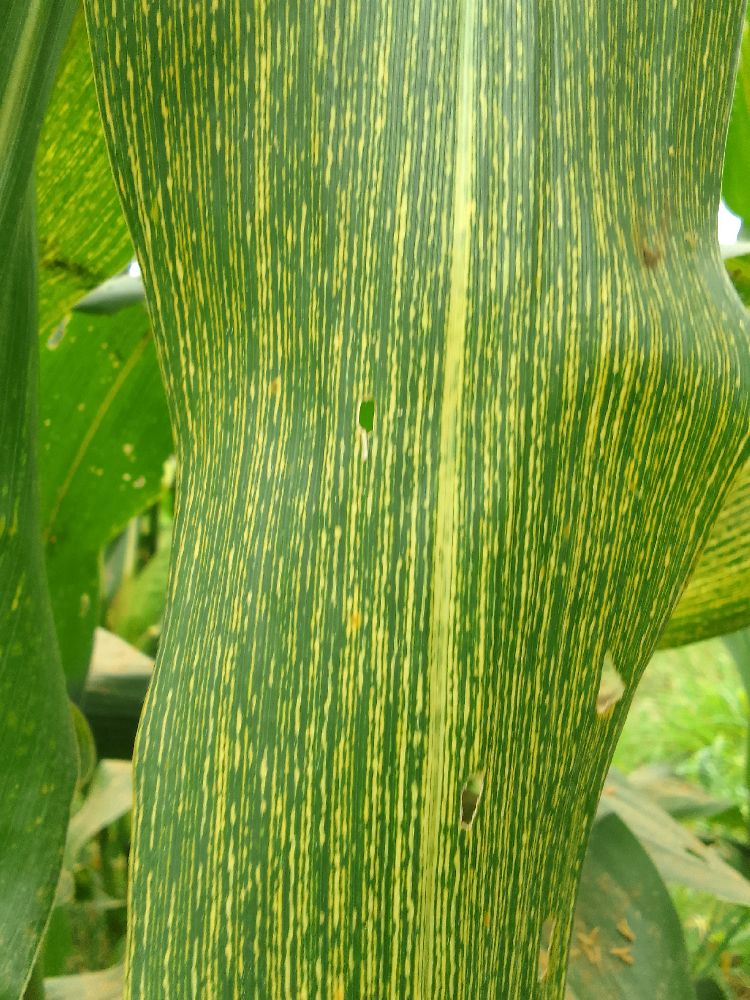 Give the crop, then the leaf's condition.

maize, maize streak virus
